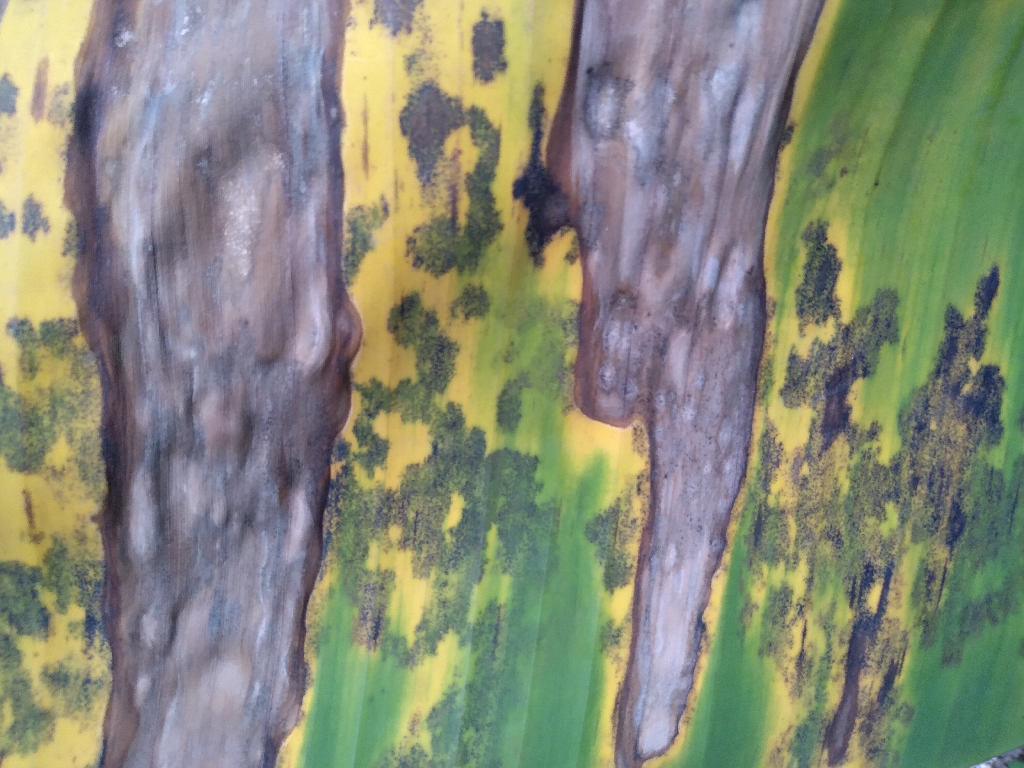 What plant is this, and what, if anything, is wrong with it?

banana, black sigatoka
